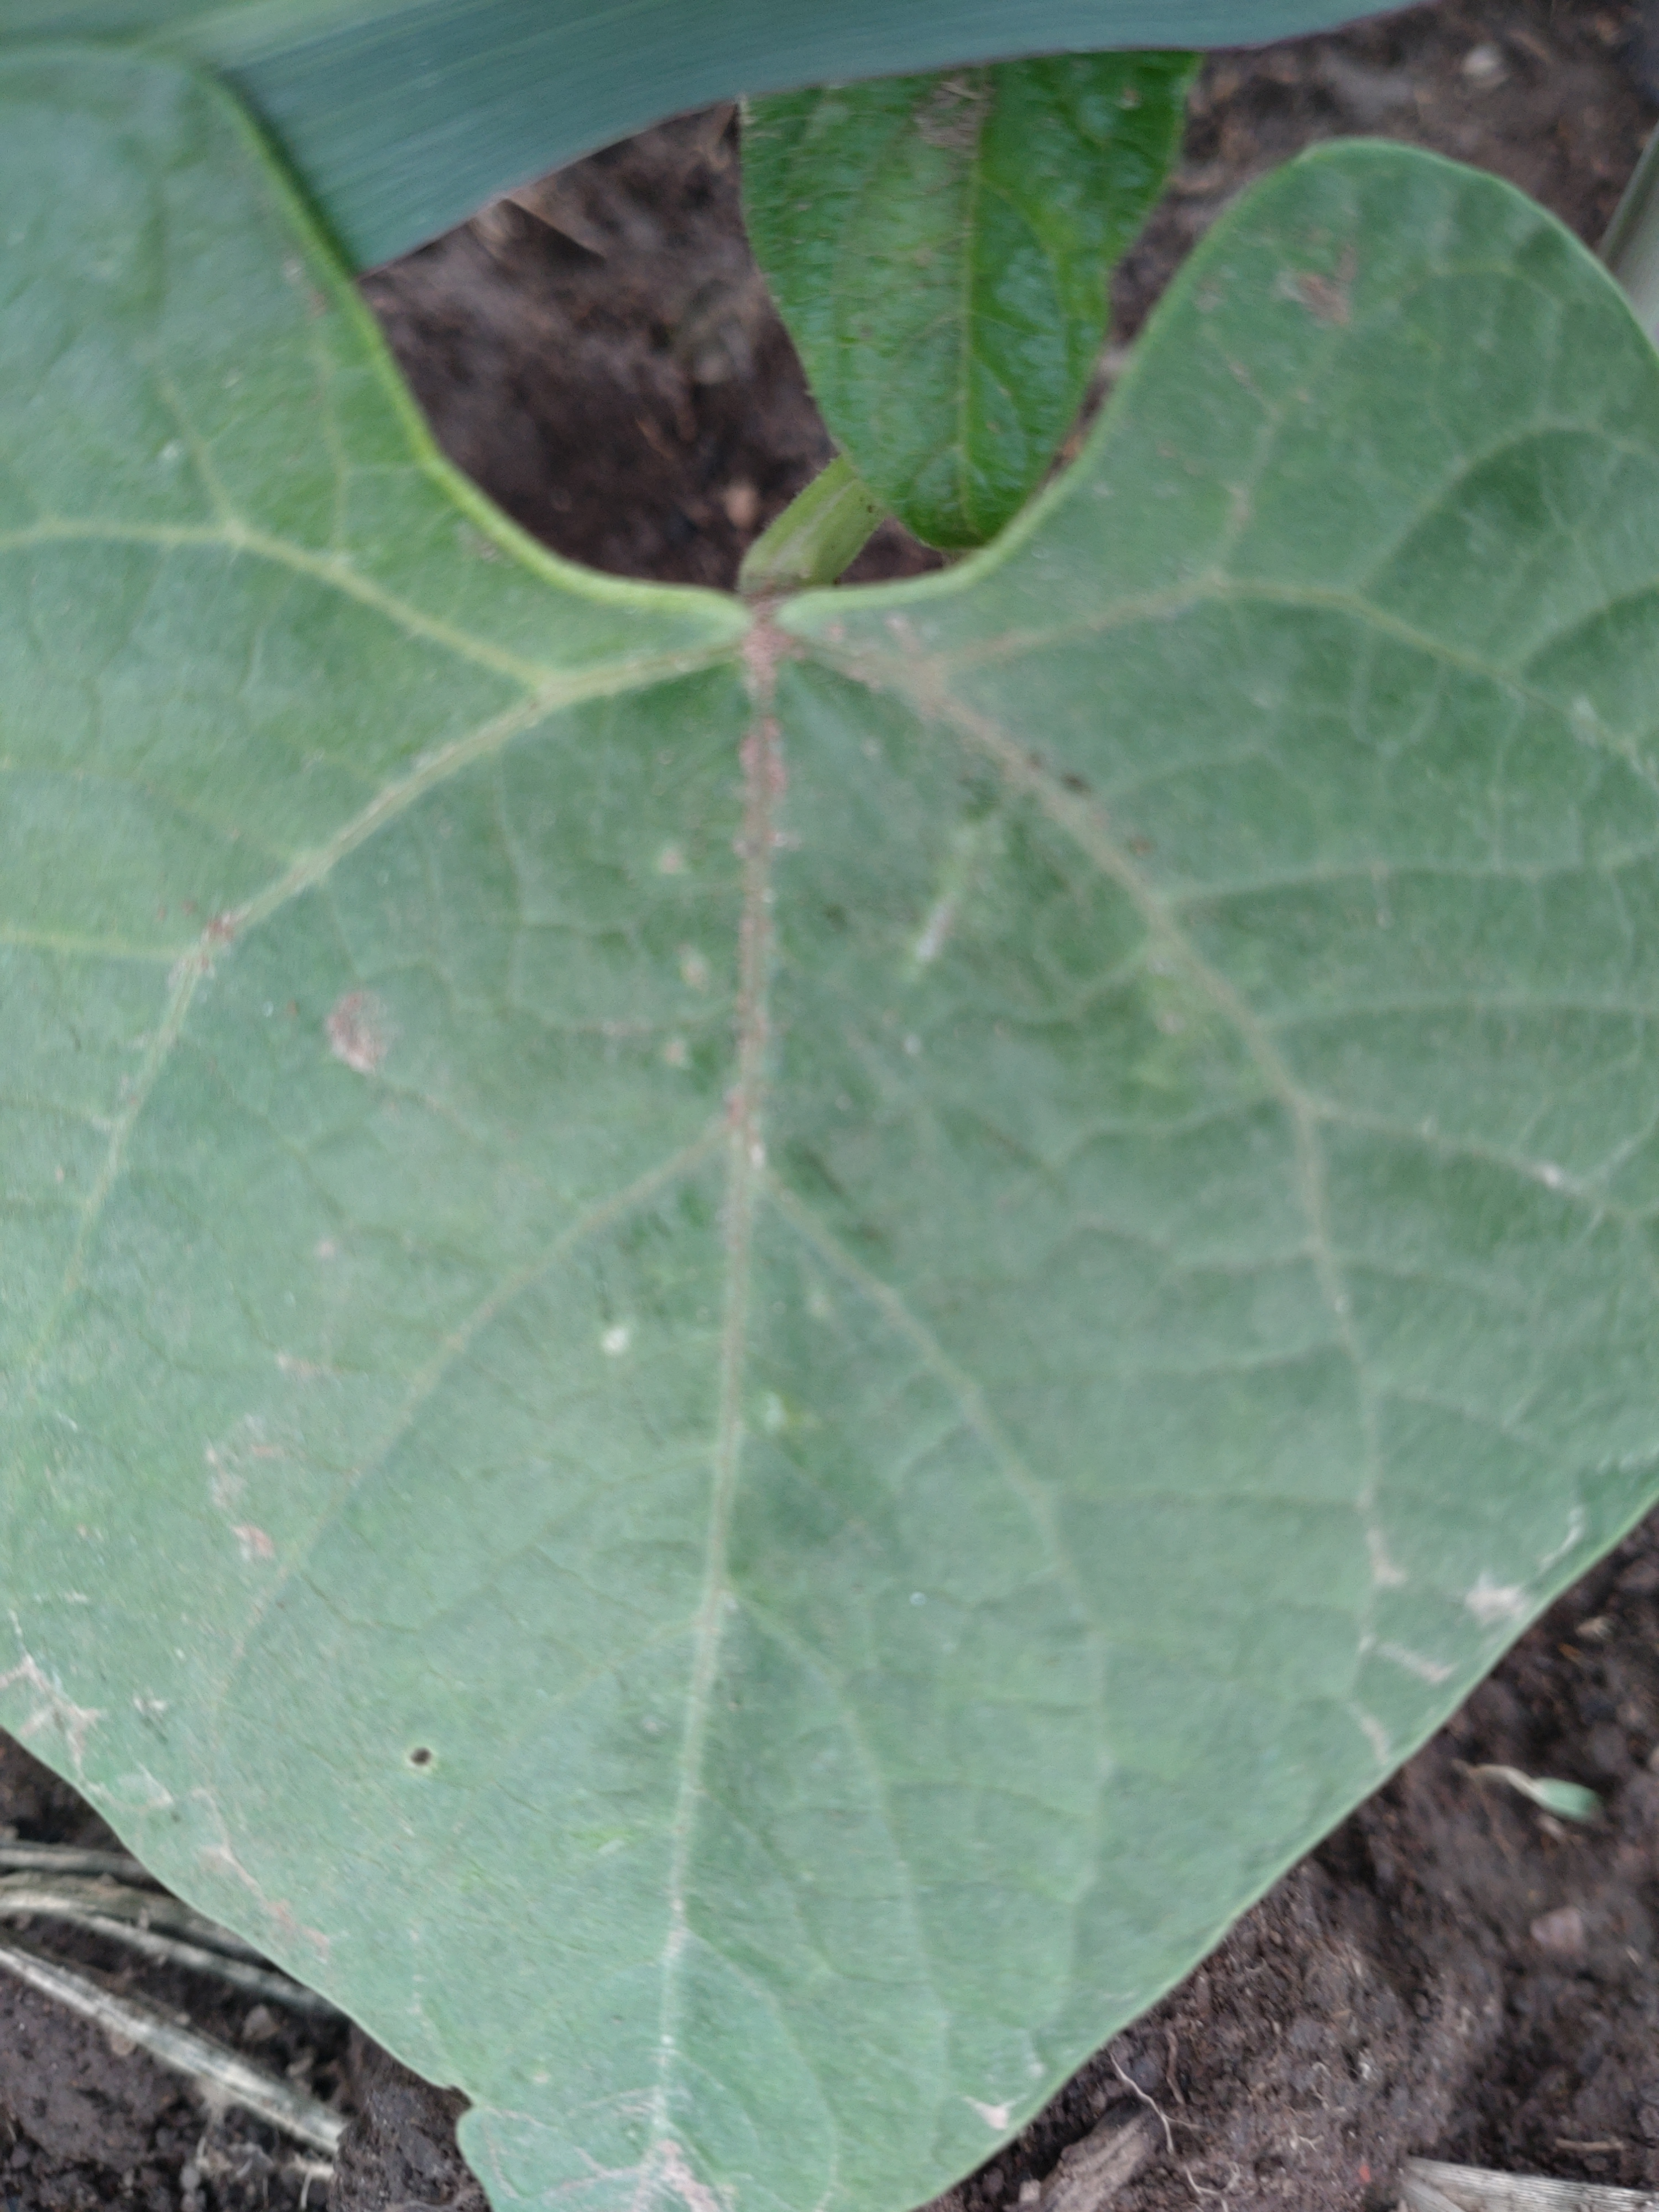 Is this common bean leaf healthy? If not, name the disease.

healthy
